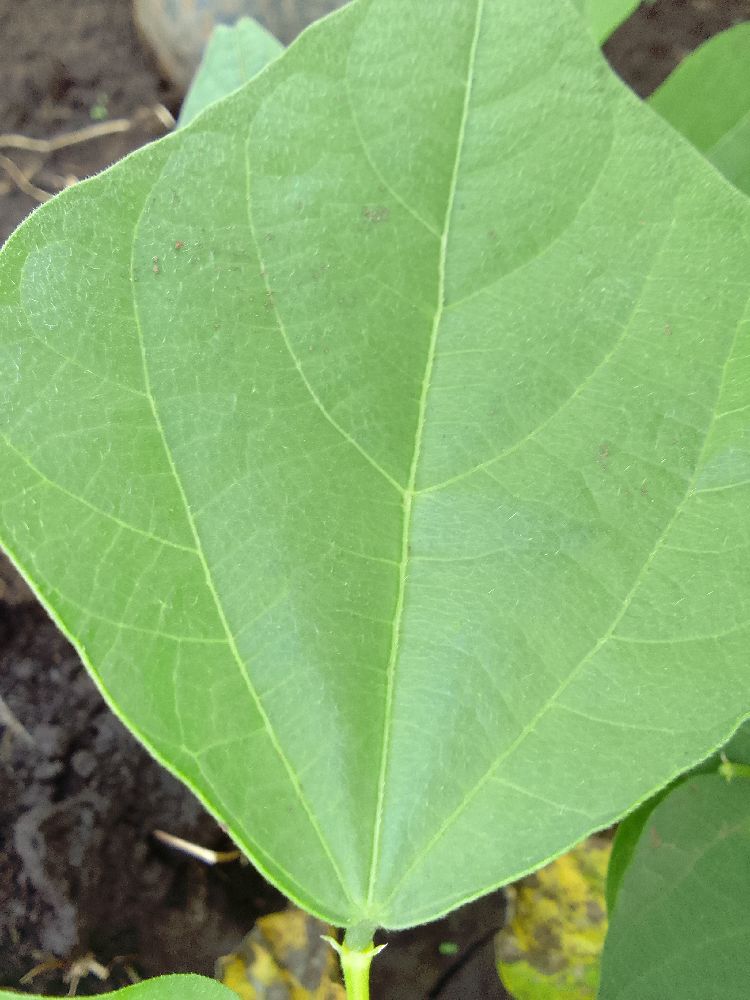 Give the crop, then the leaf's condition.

common bean, healthy
